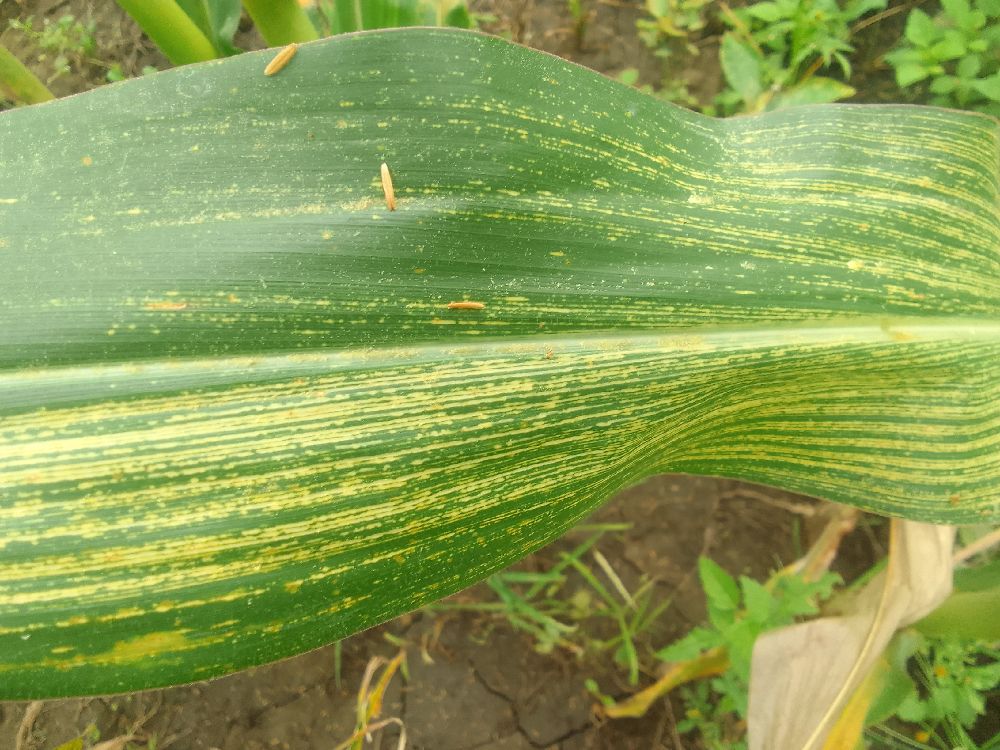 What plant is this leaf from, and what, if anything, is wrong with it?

maize, maize streak virus
